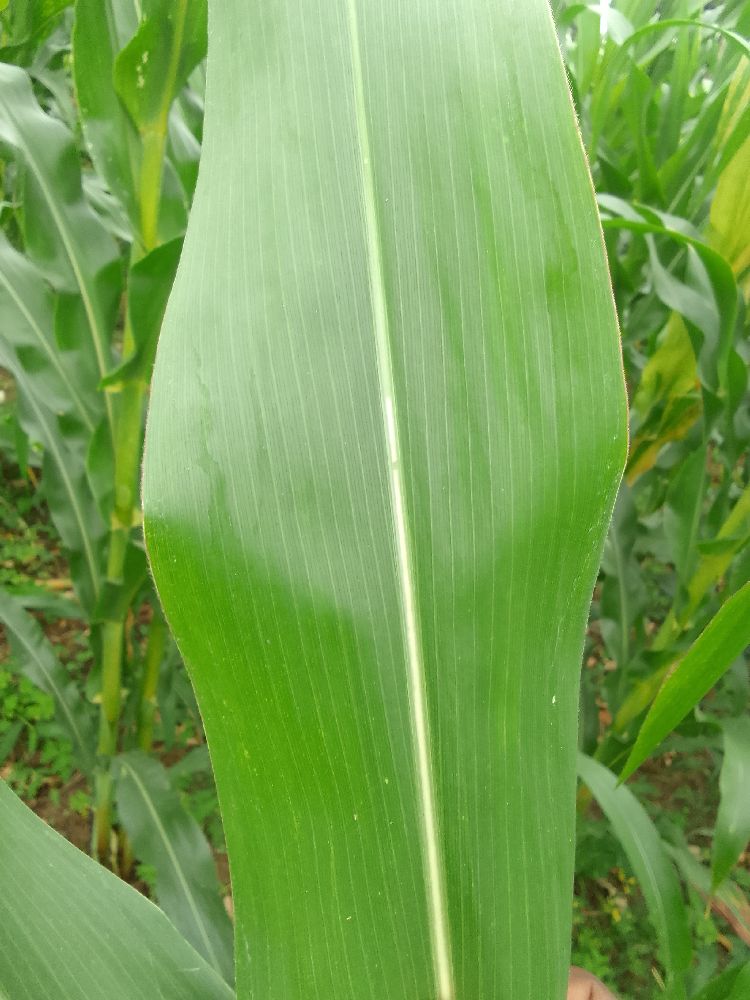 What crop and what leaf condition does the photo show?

maize, healthy
